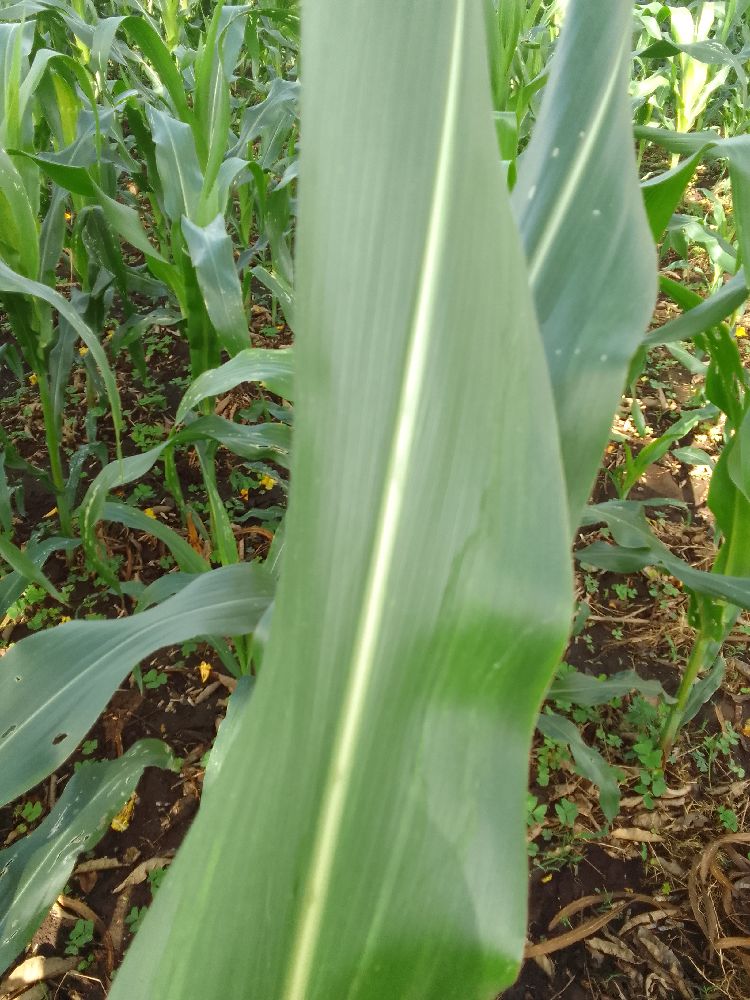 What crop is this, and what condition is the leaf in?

maize, healthy
